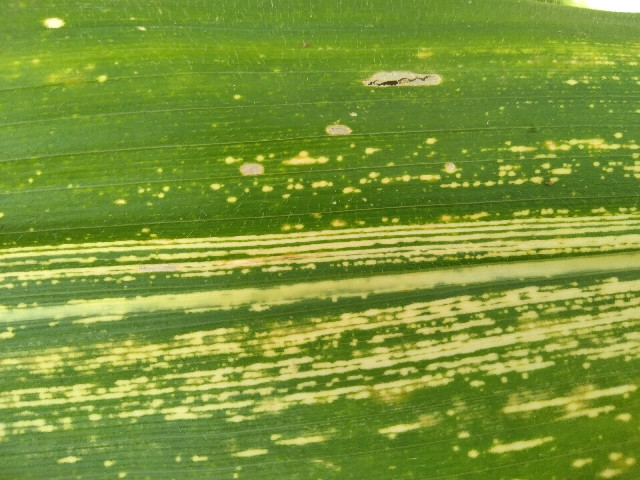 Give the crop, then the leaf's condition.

maize, maize streak virus
